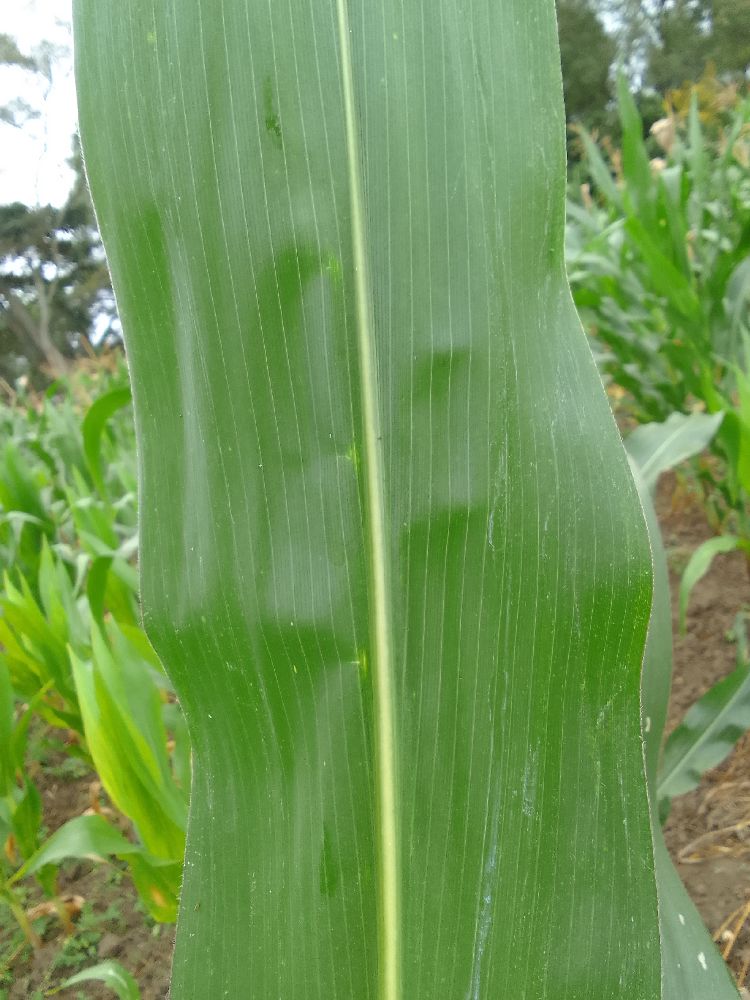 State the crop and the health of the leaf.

maize, healthy
